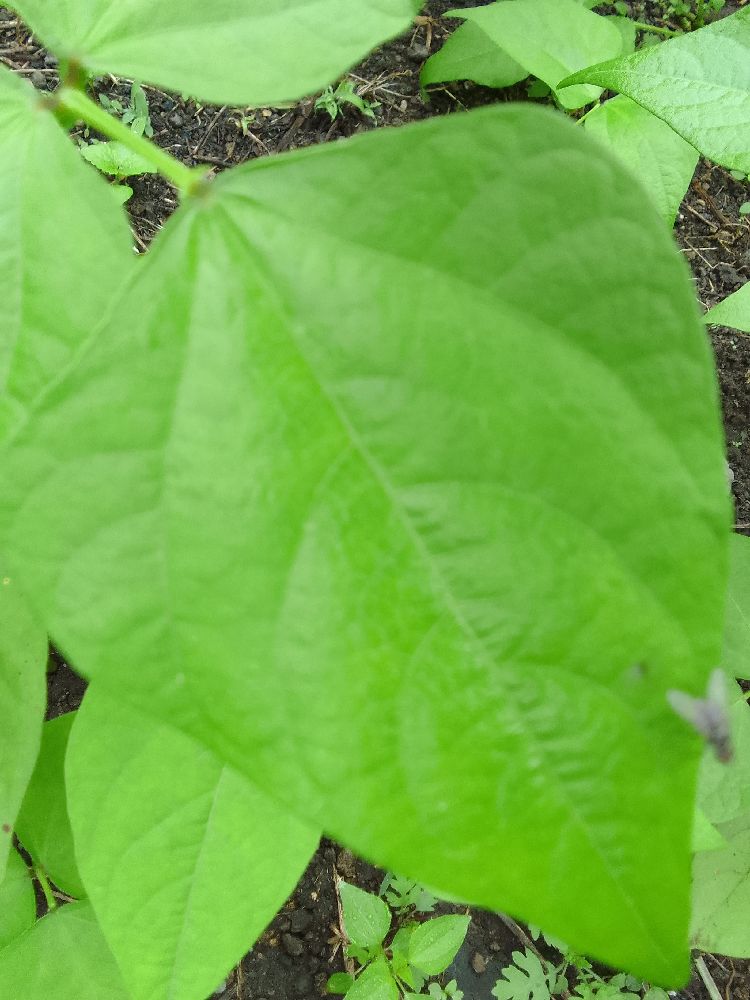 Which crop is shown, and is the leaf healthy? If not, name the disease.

common bean, healthy
